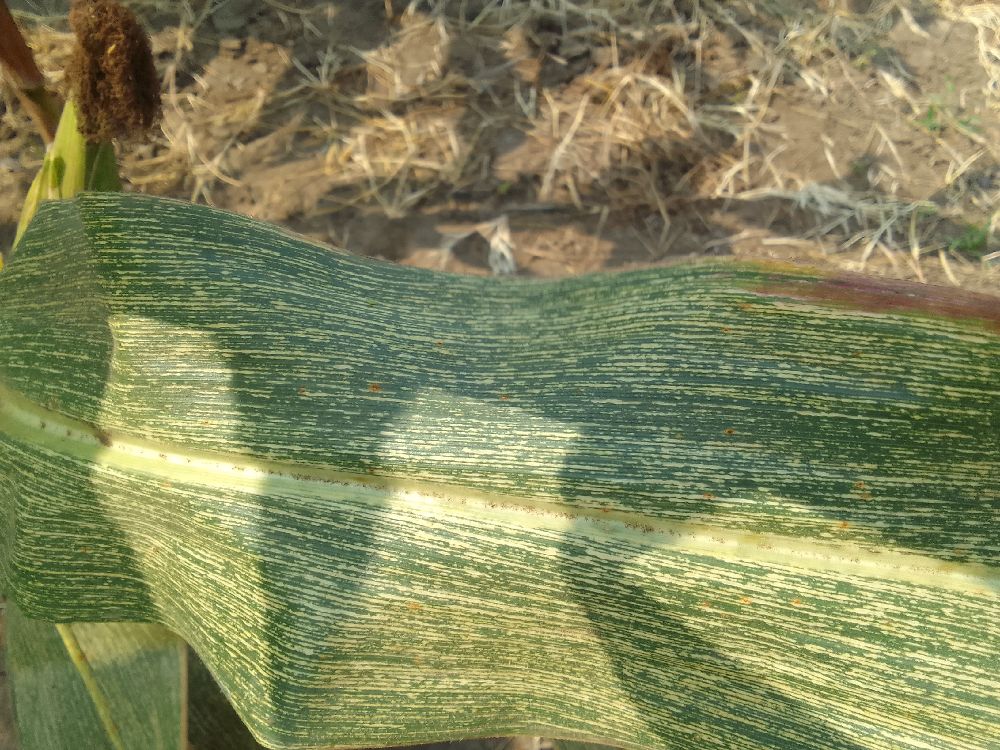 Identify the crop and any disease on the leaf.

maize, maize streak virus
